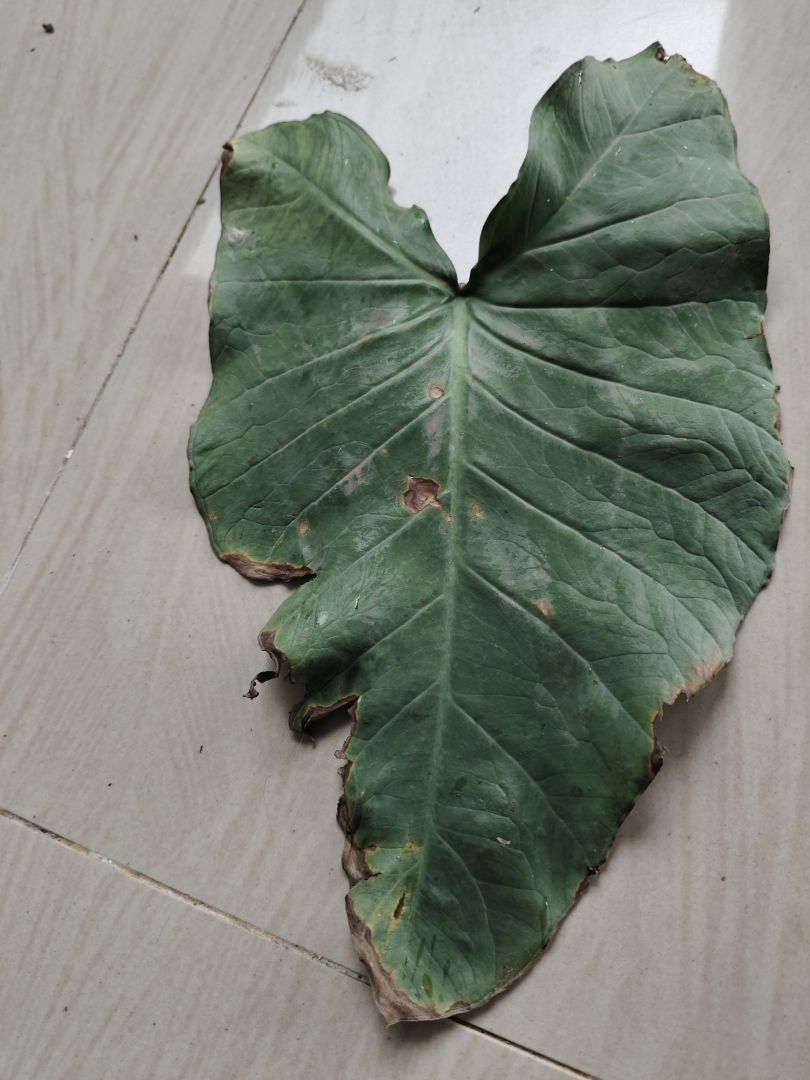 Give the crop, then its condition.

taro, leaf blight
